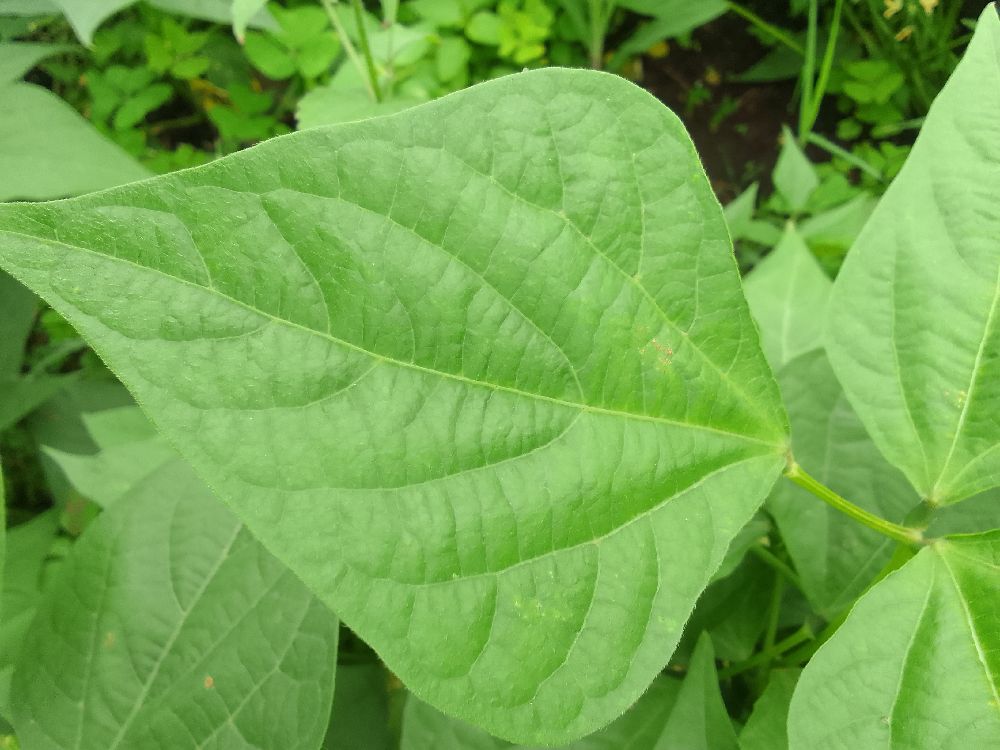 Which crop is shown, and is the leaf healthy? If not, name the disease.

common bean, healthy
